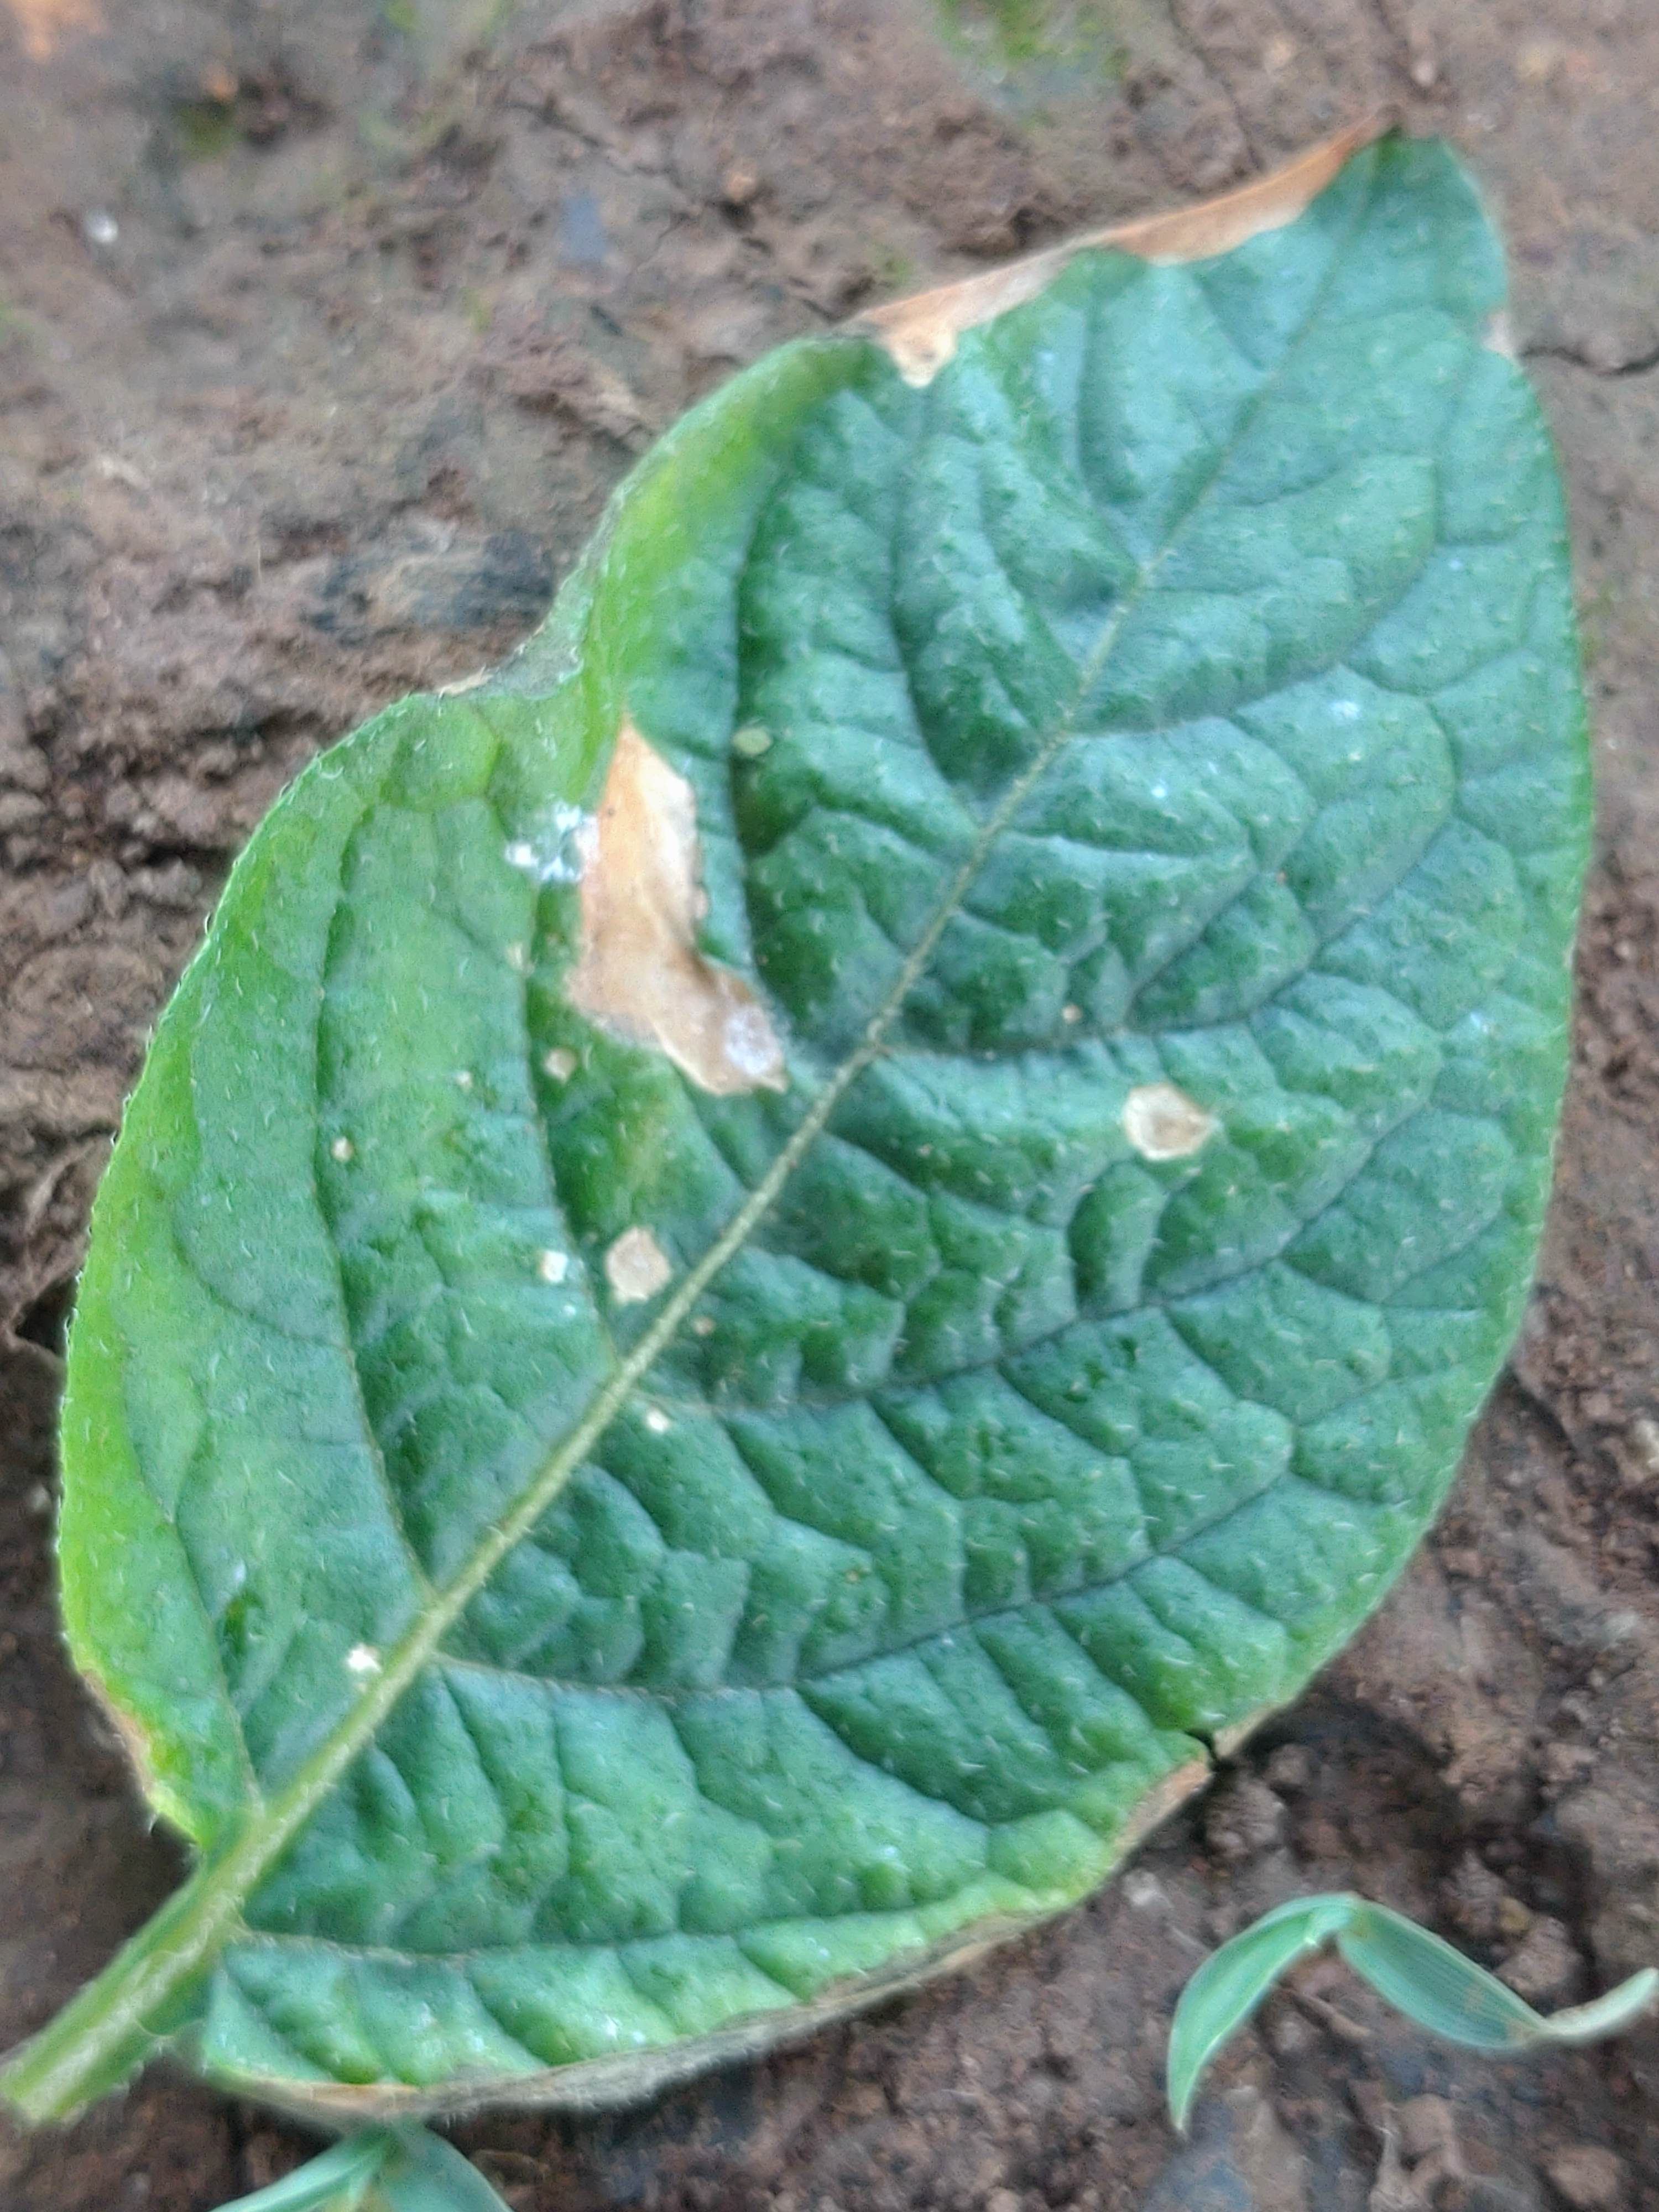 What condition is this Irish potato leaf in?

early blight
